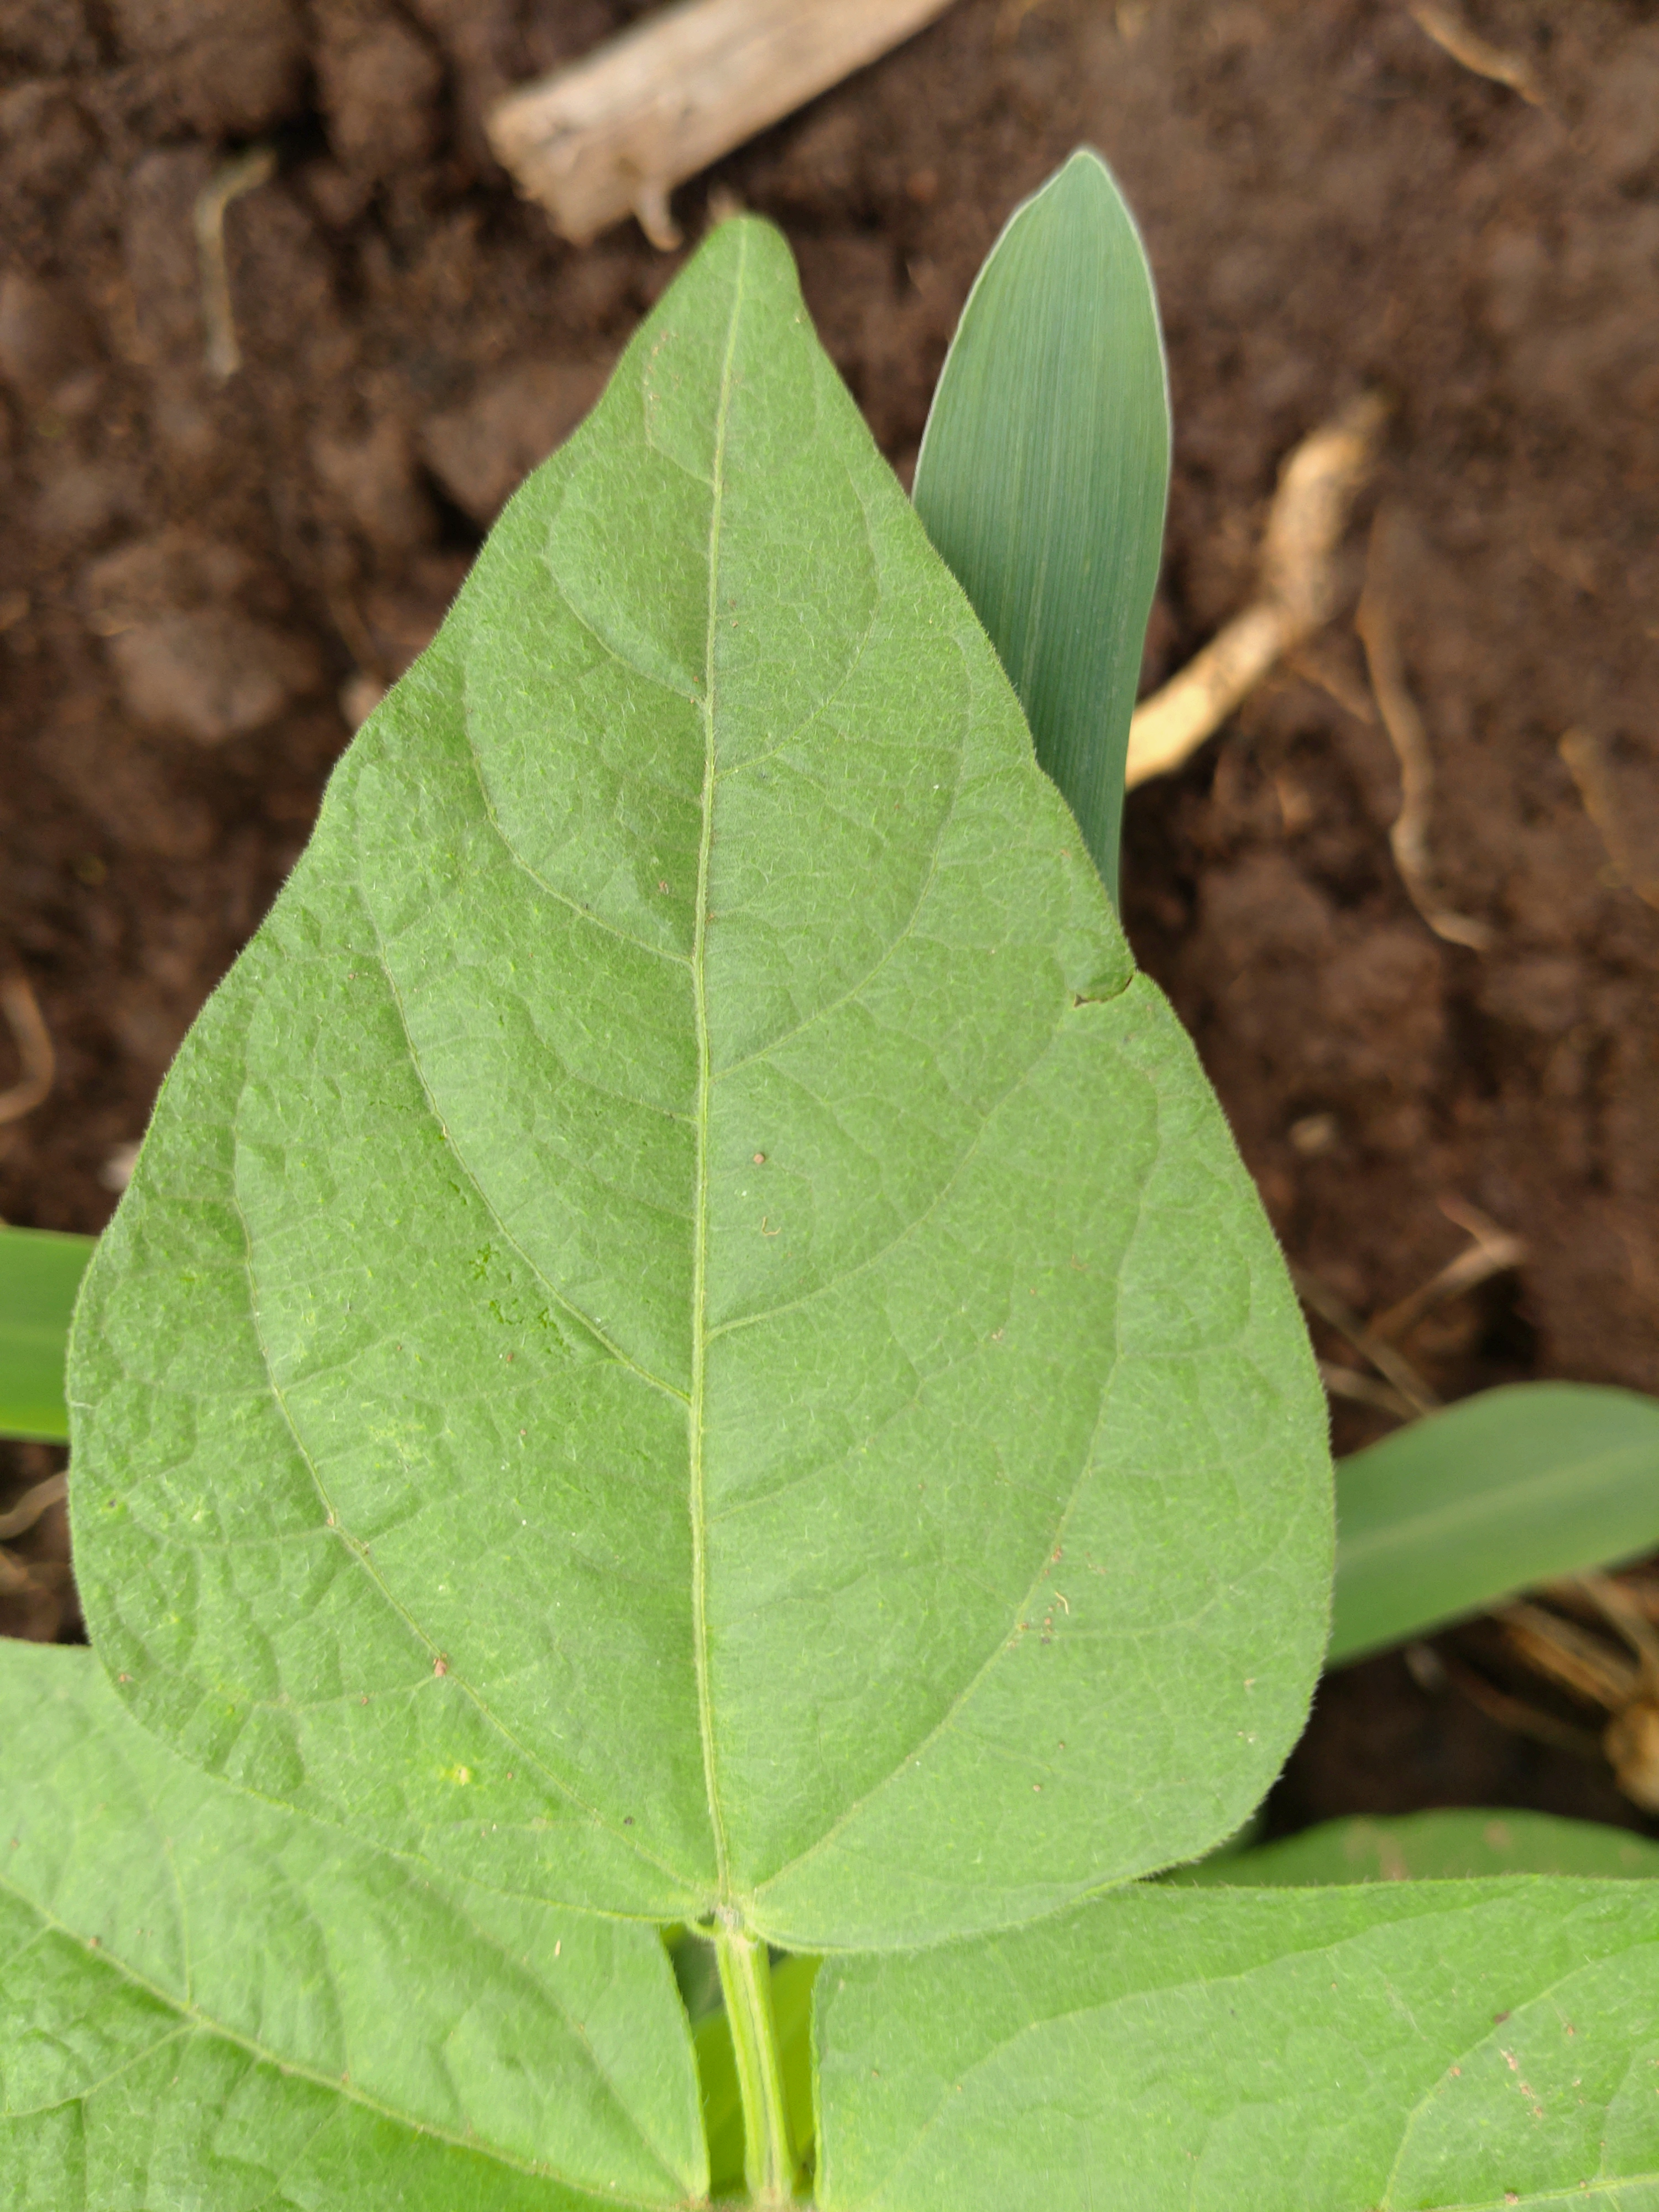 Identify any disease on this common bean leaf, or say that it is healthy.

healthy
